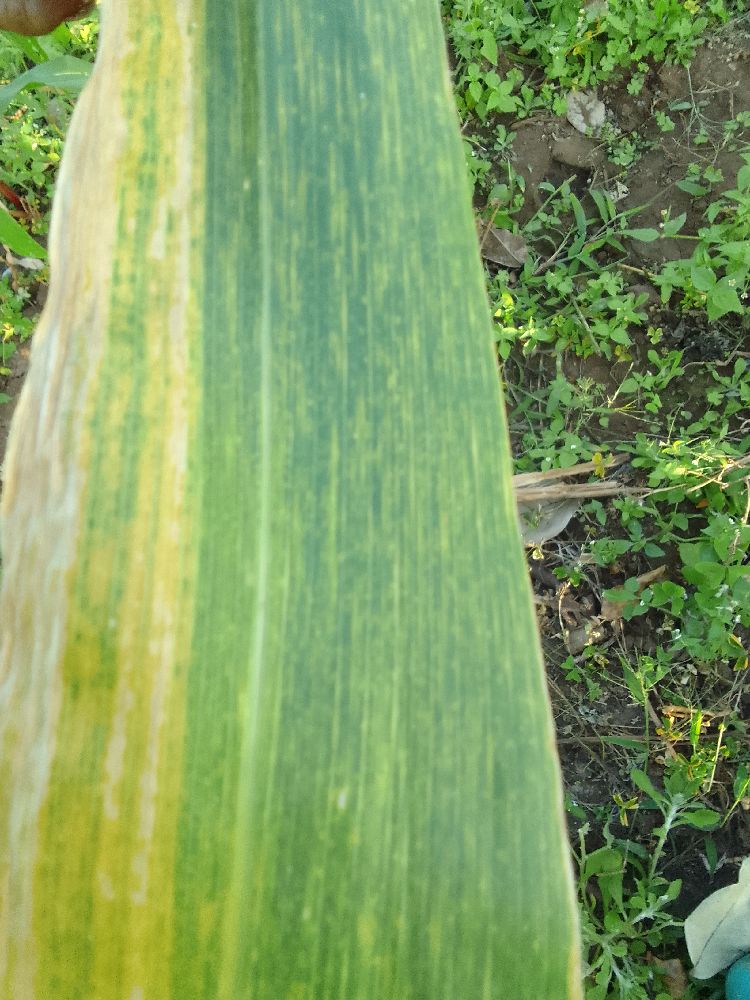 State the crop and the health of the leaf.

maize, maize lethal necrosis
